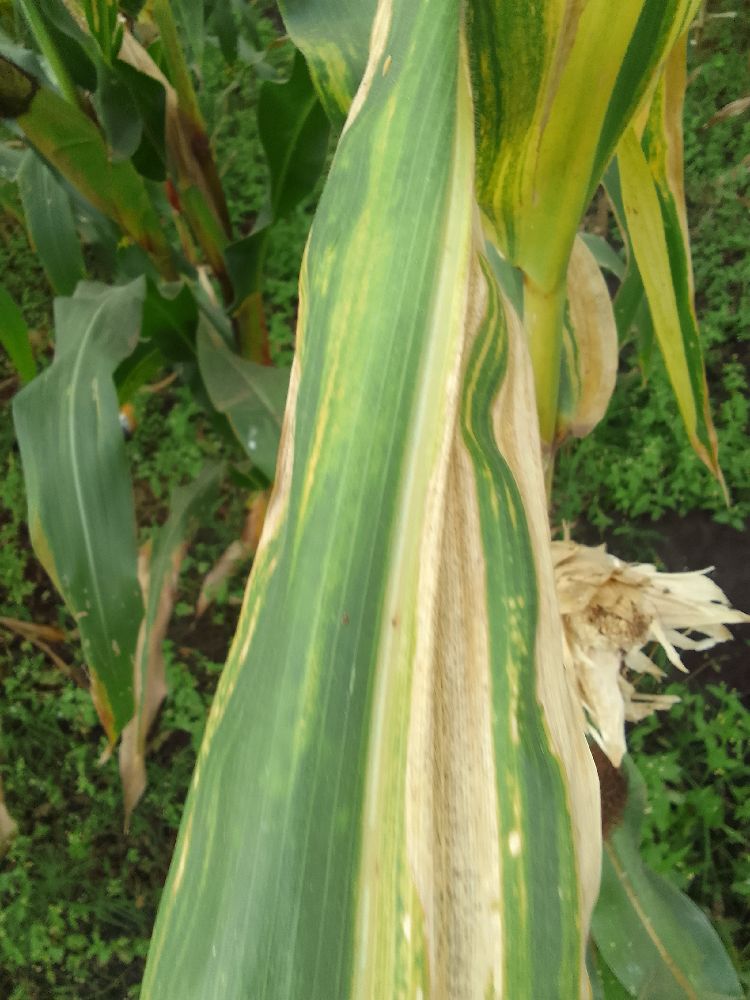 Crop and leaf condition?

maize, maize lethal necrosis
